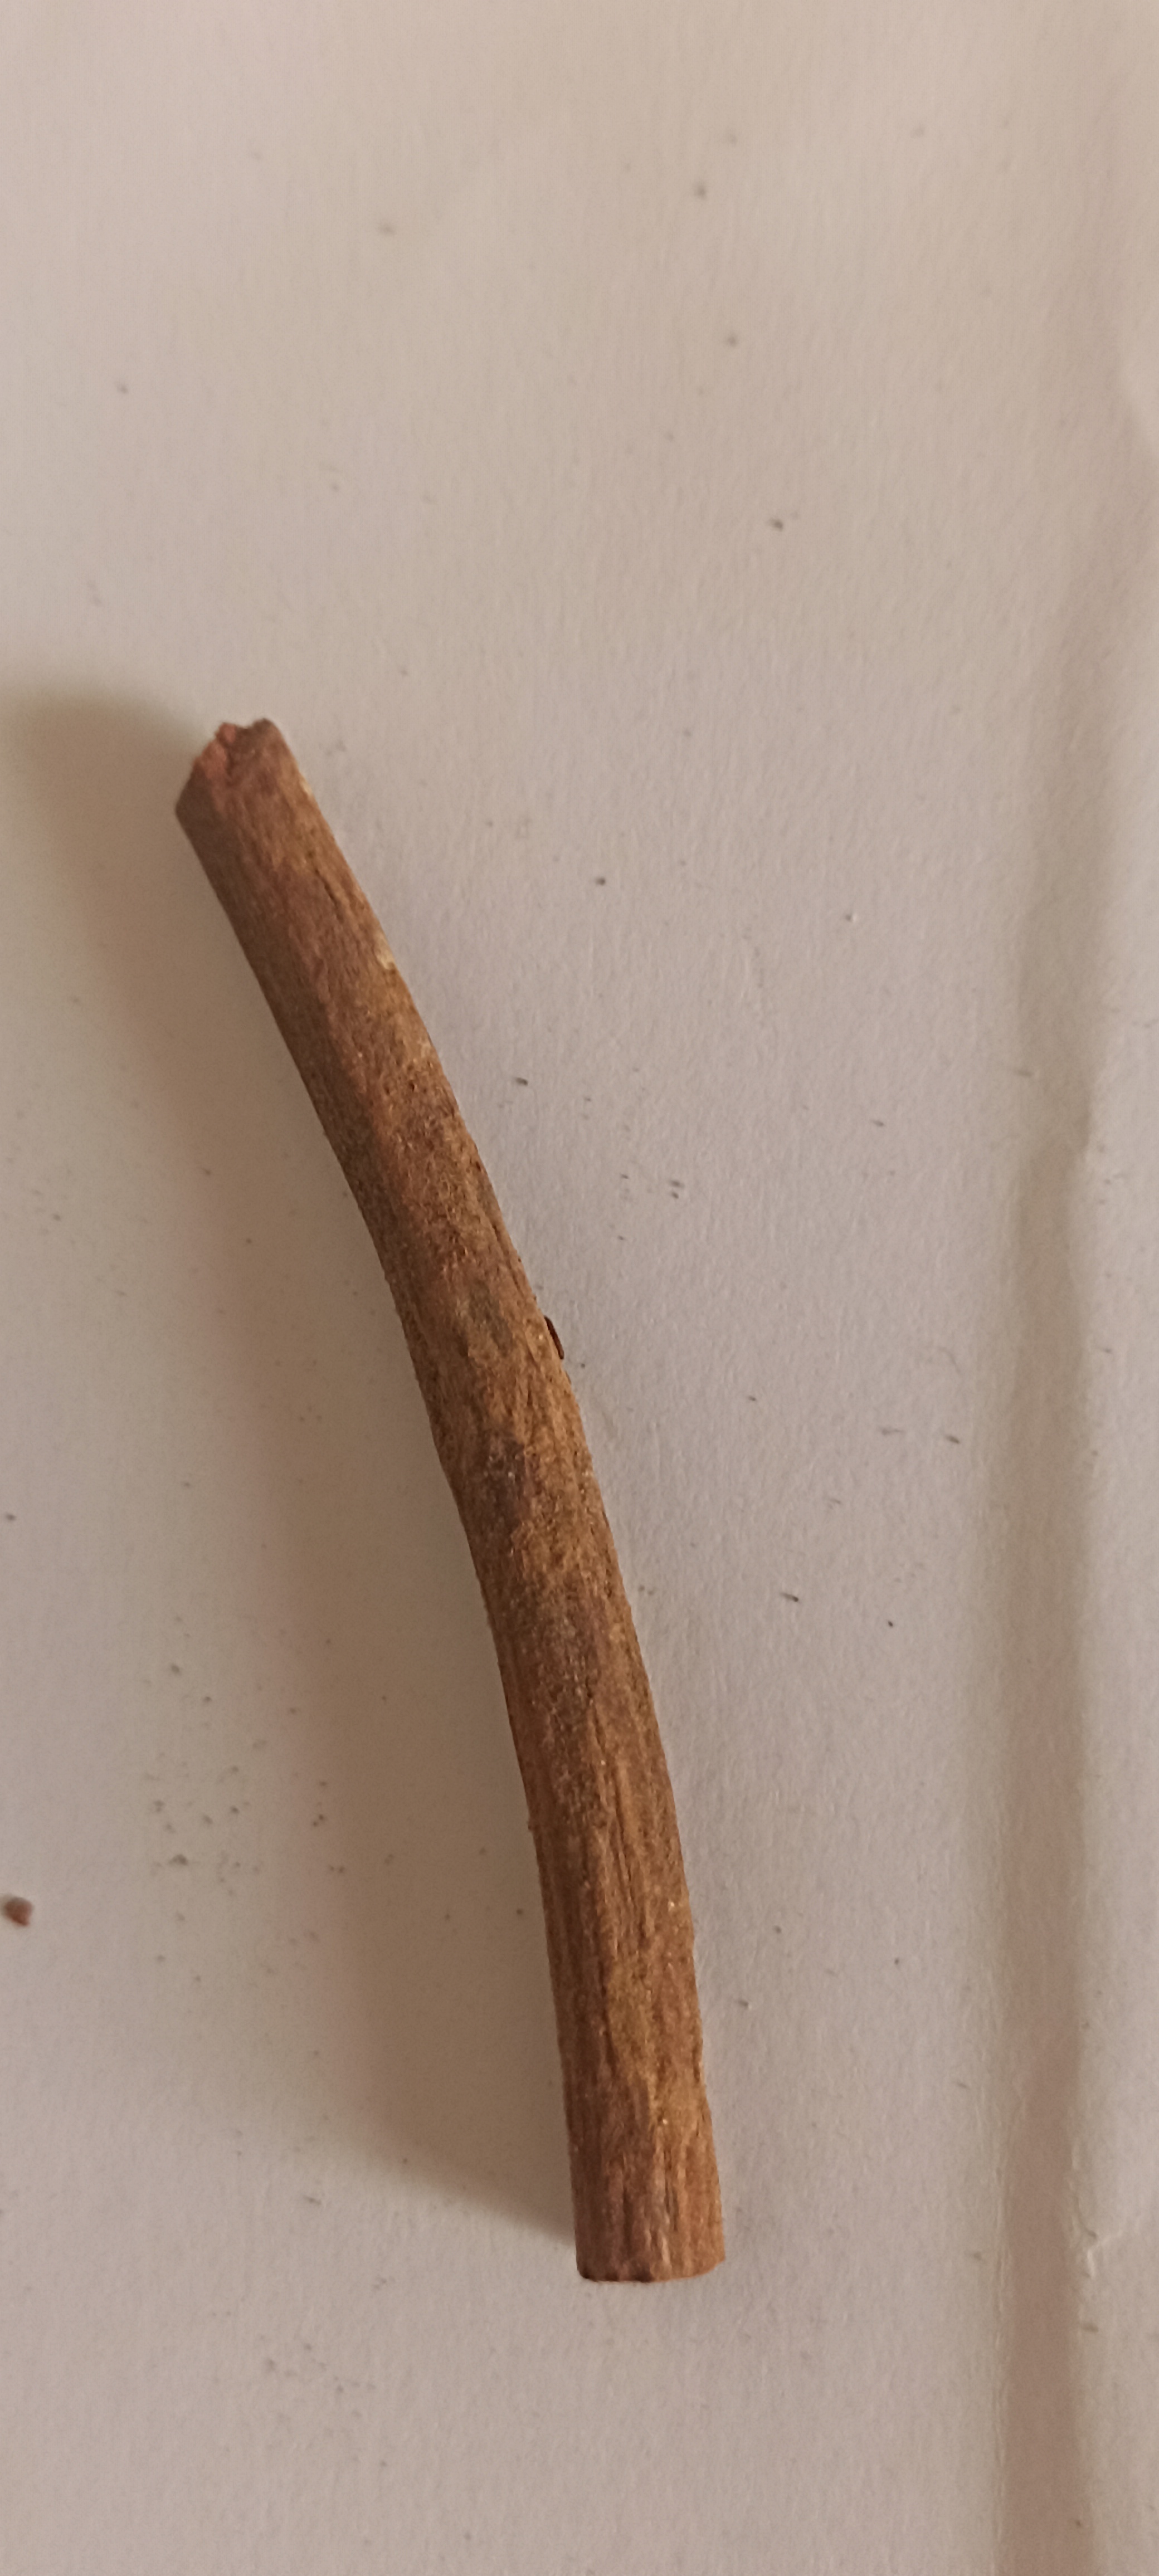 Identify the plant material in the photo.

manjistha
